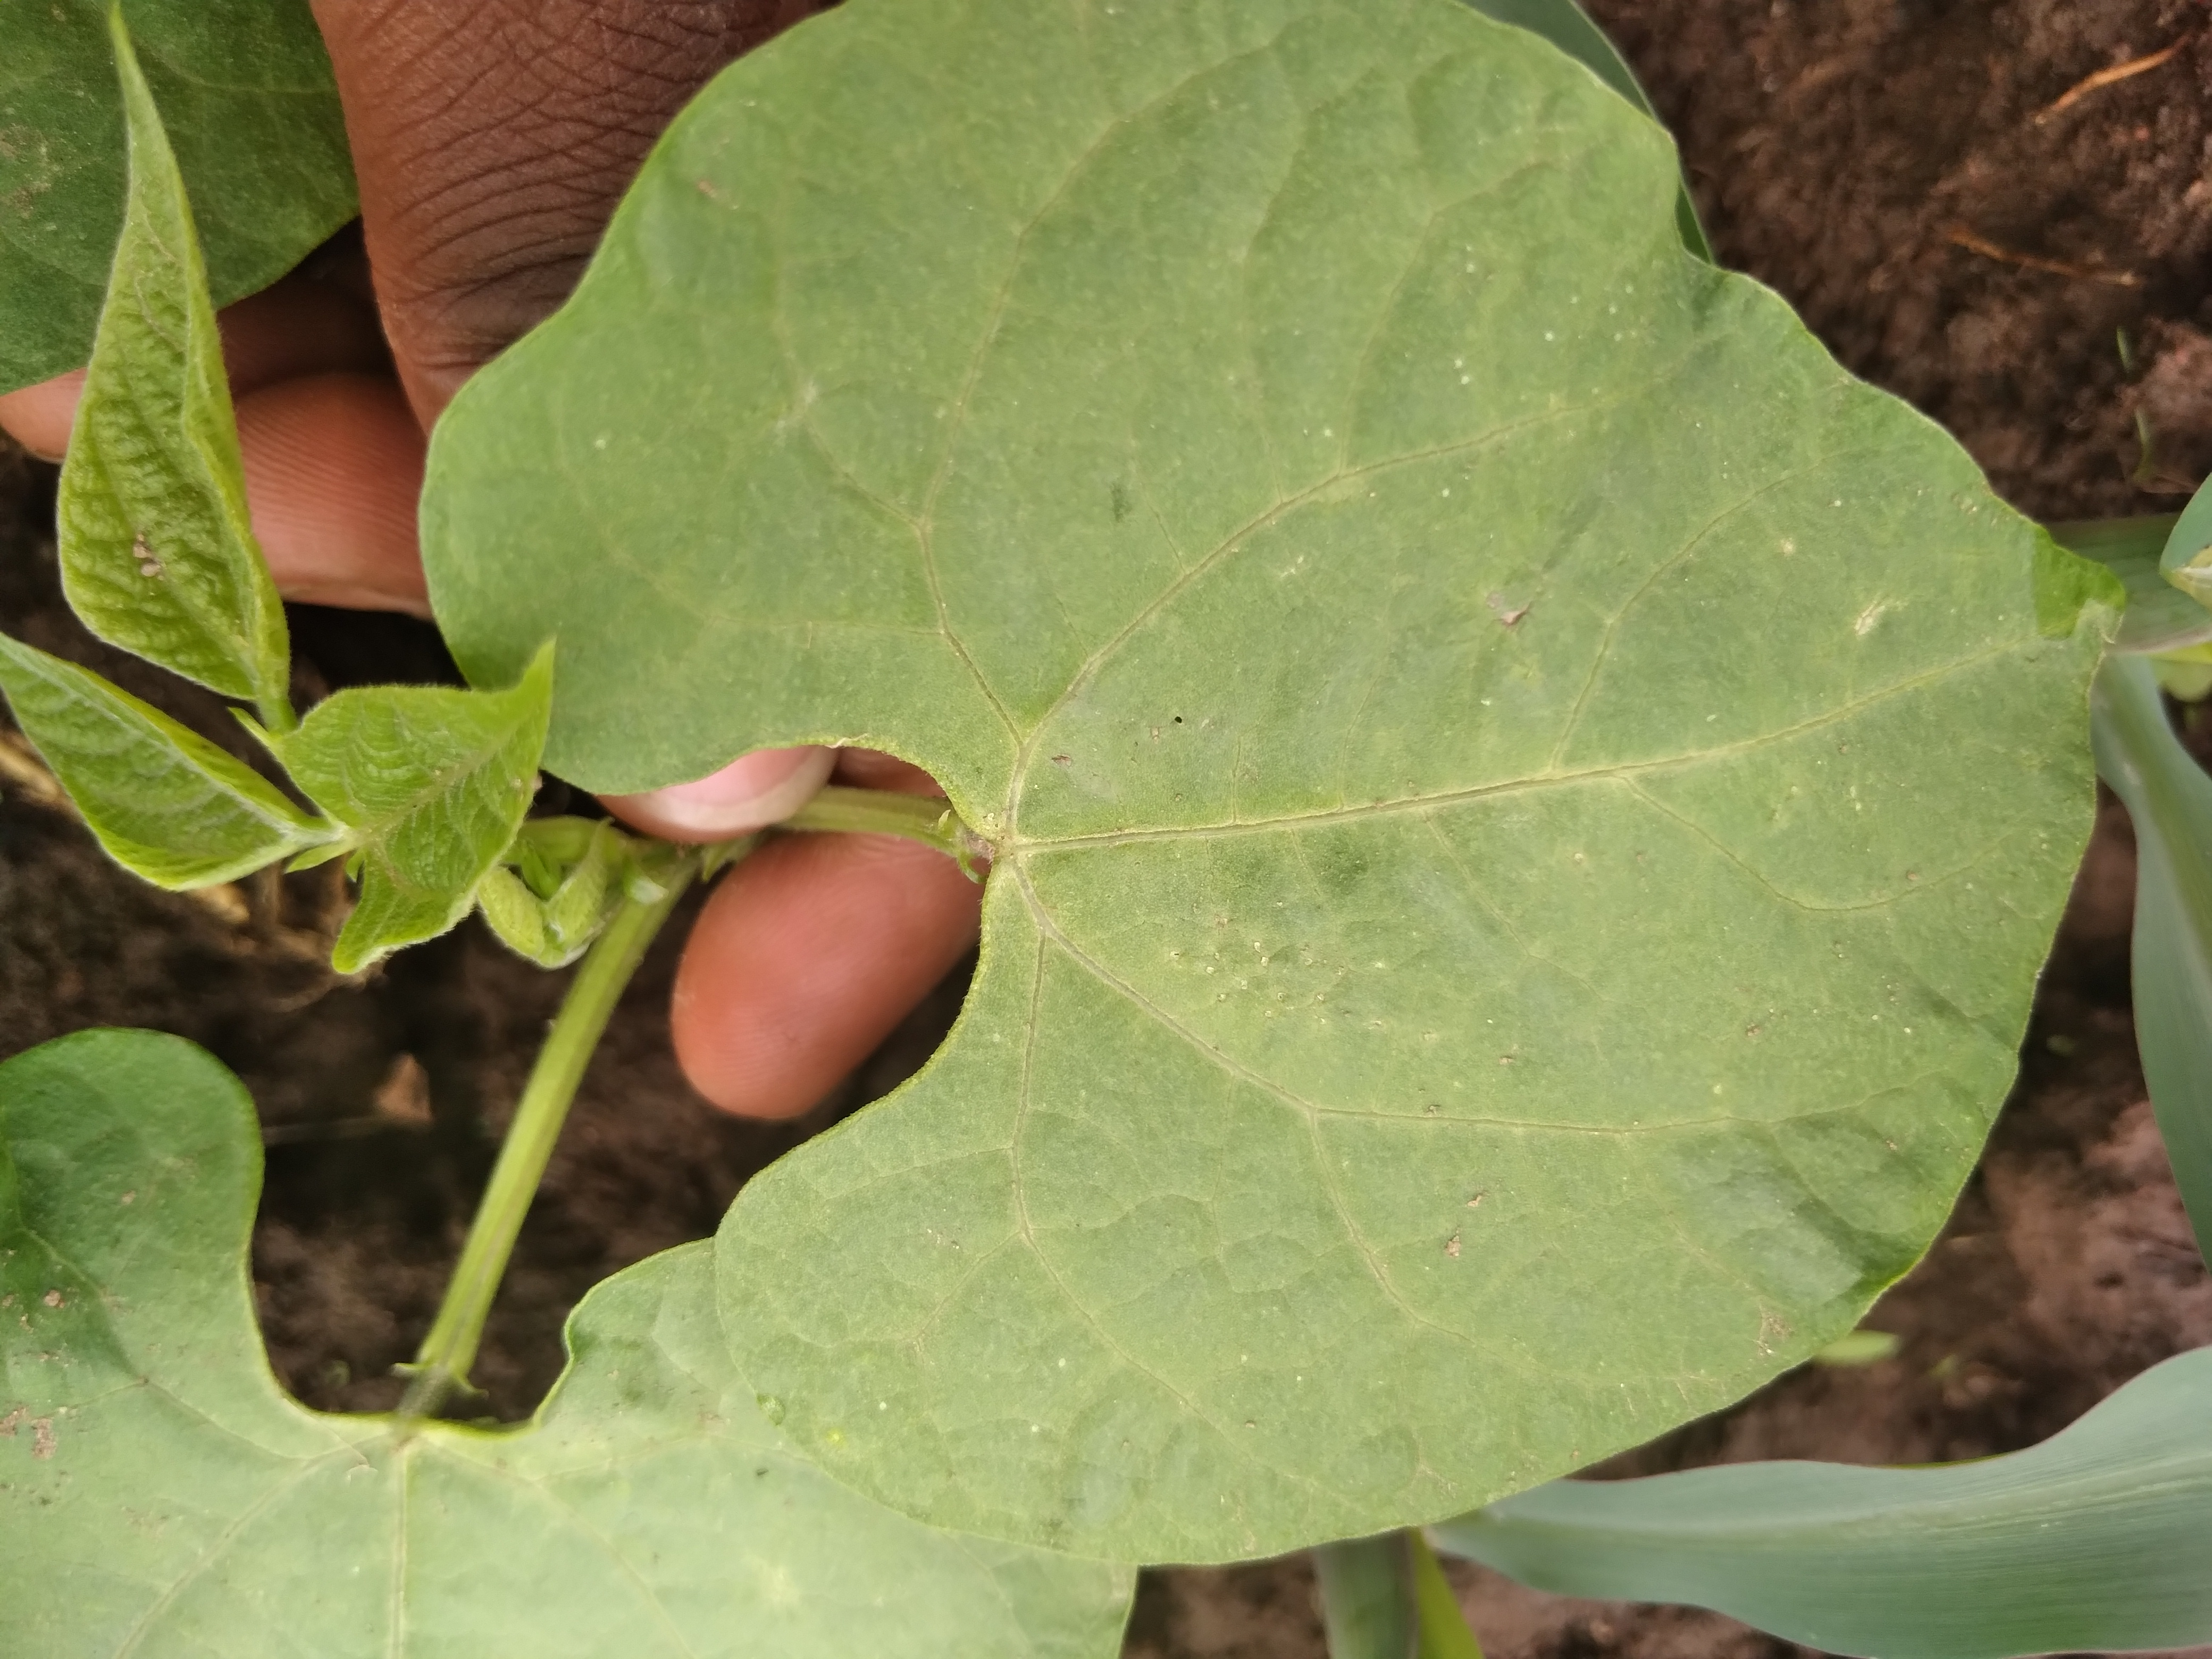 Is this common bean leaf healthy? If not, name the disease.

healthy
